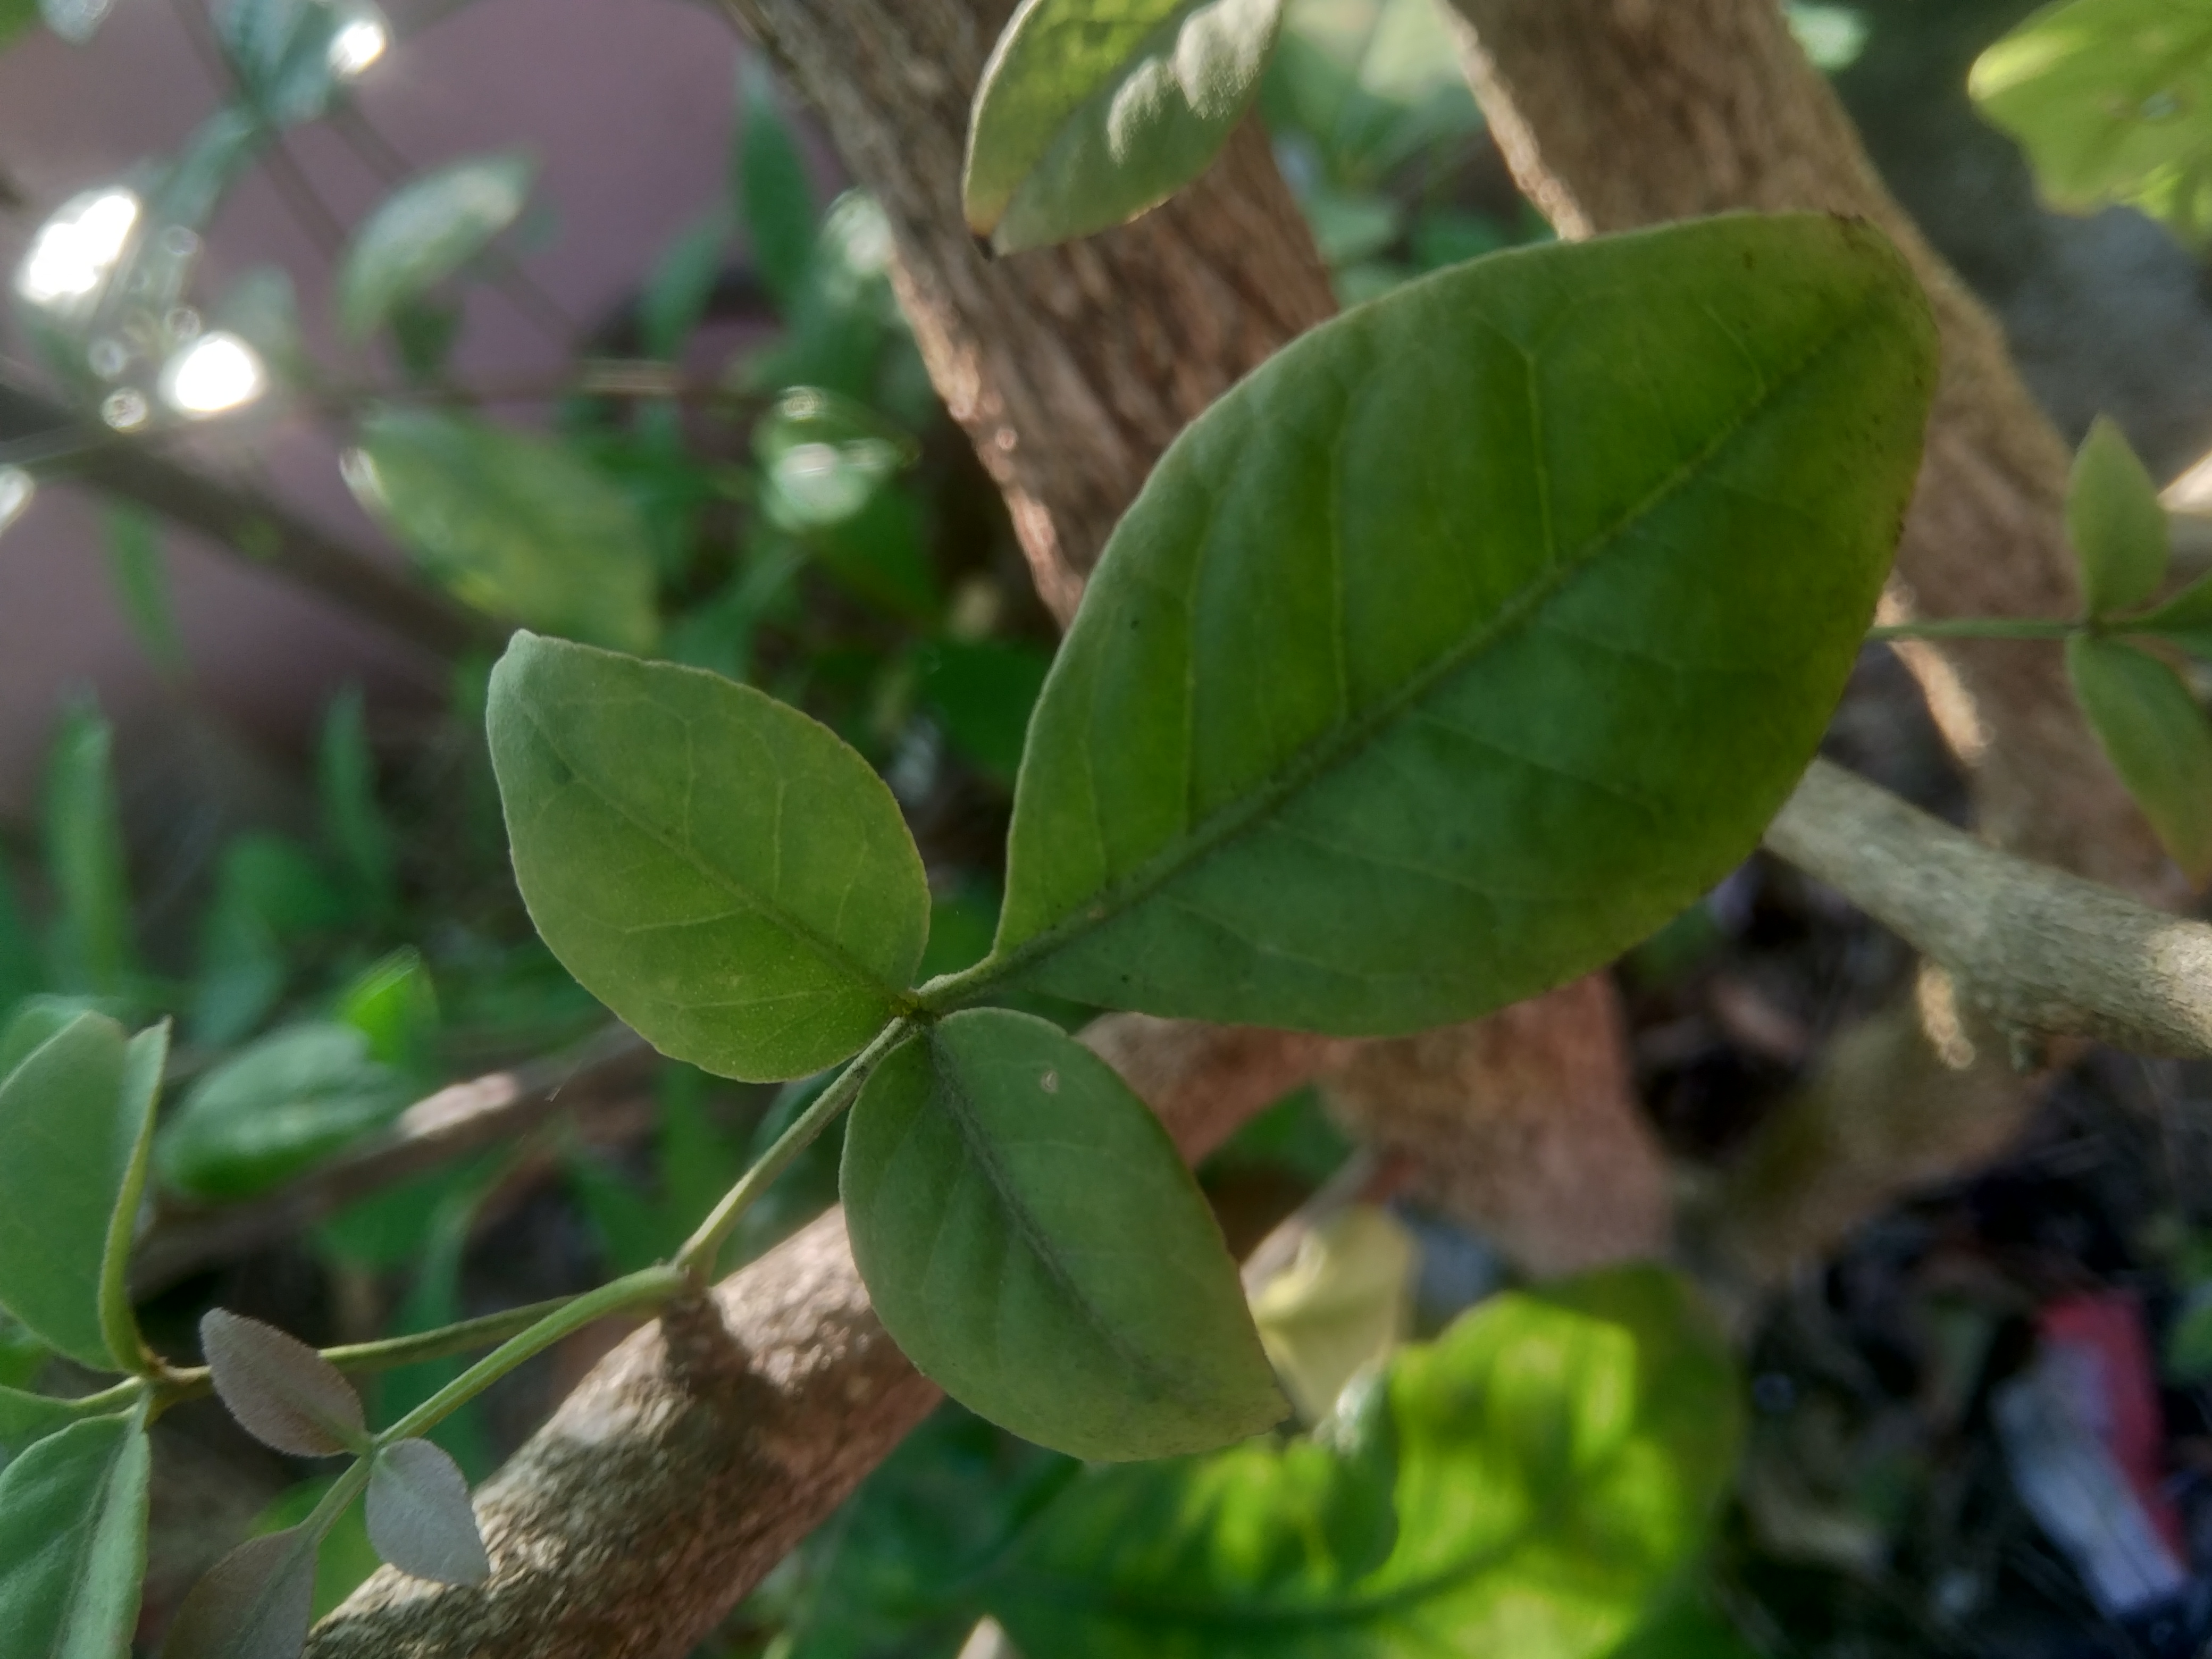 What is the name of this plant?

wood apple
